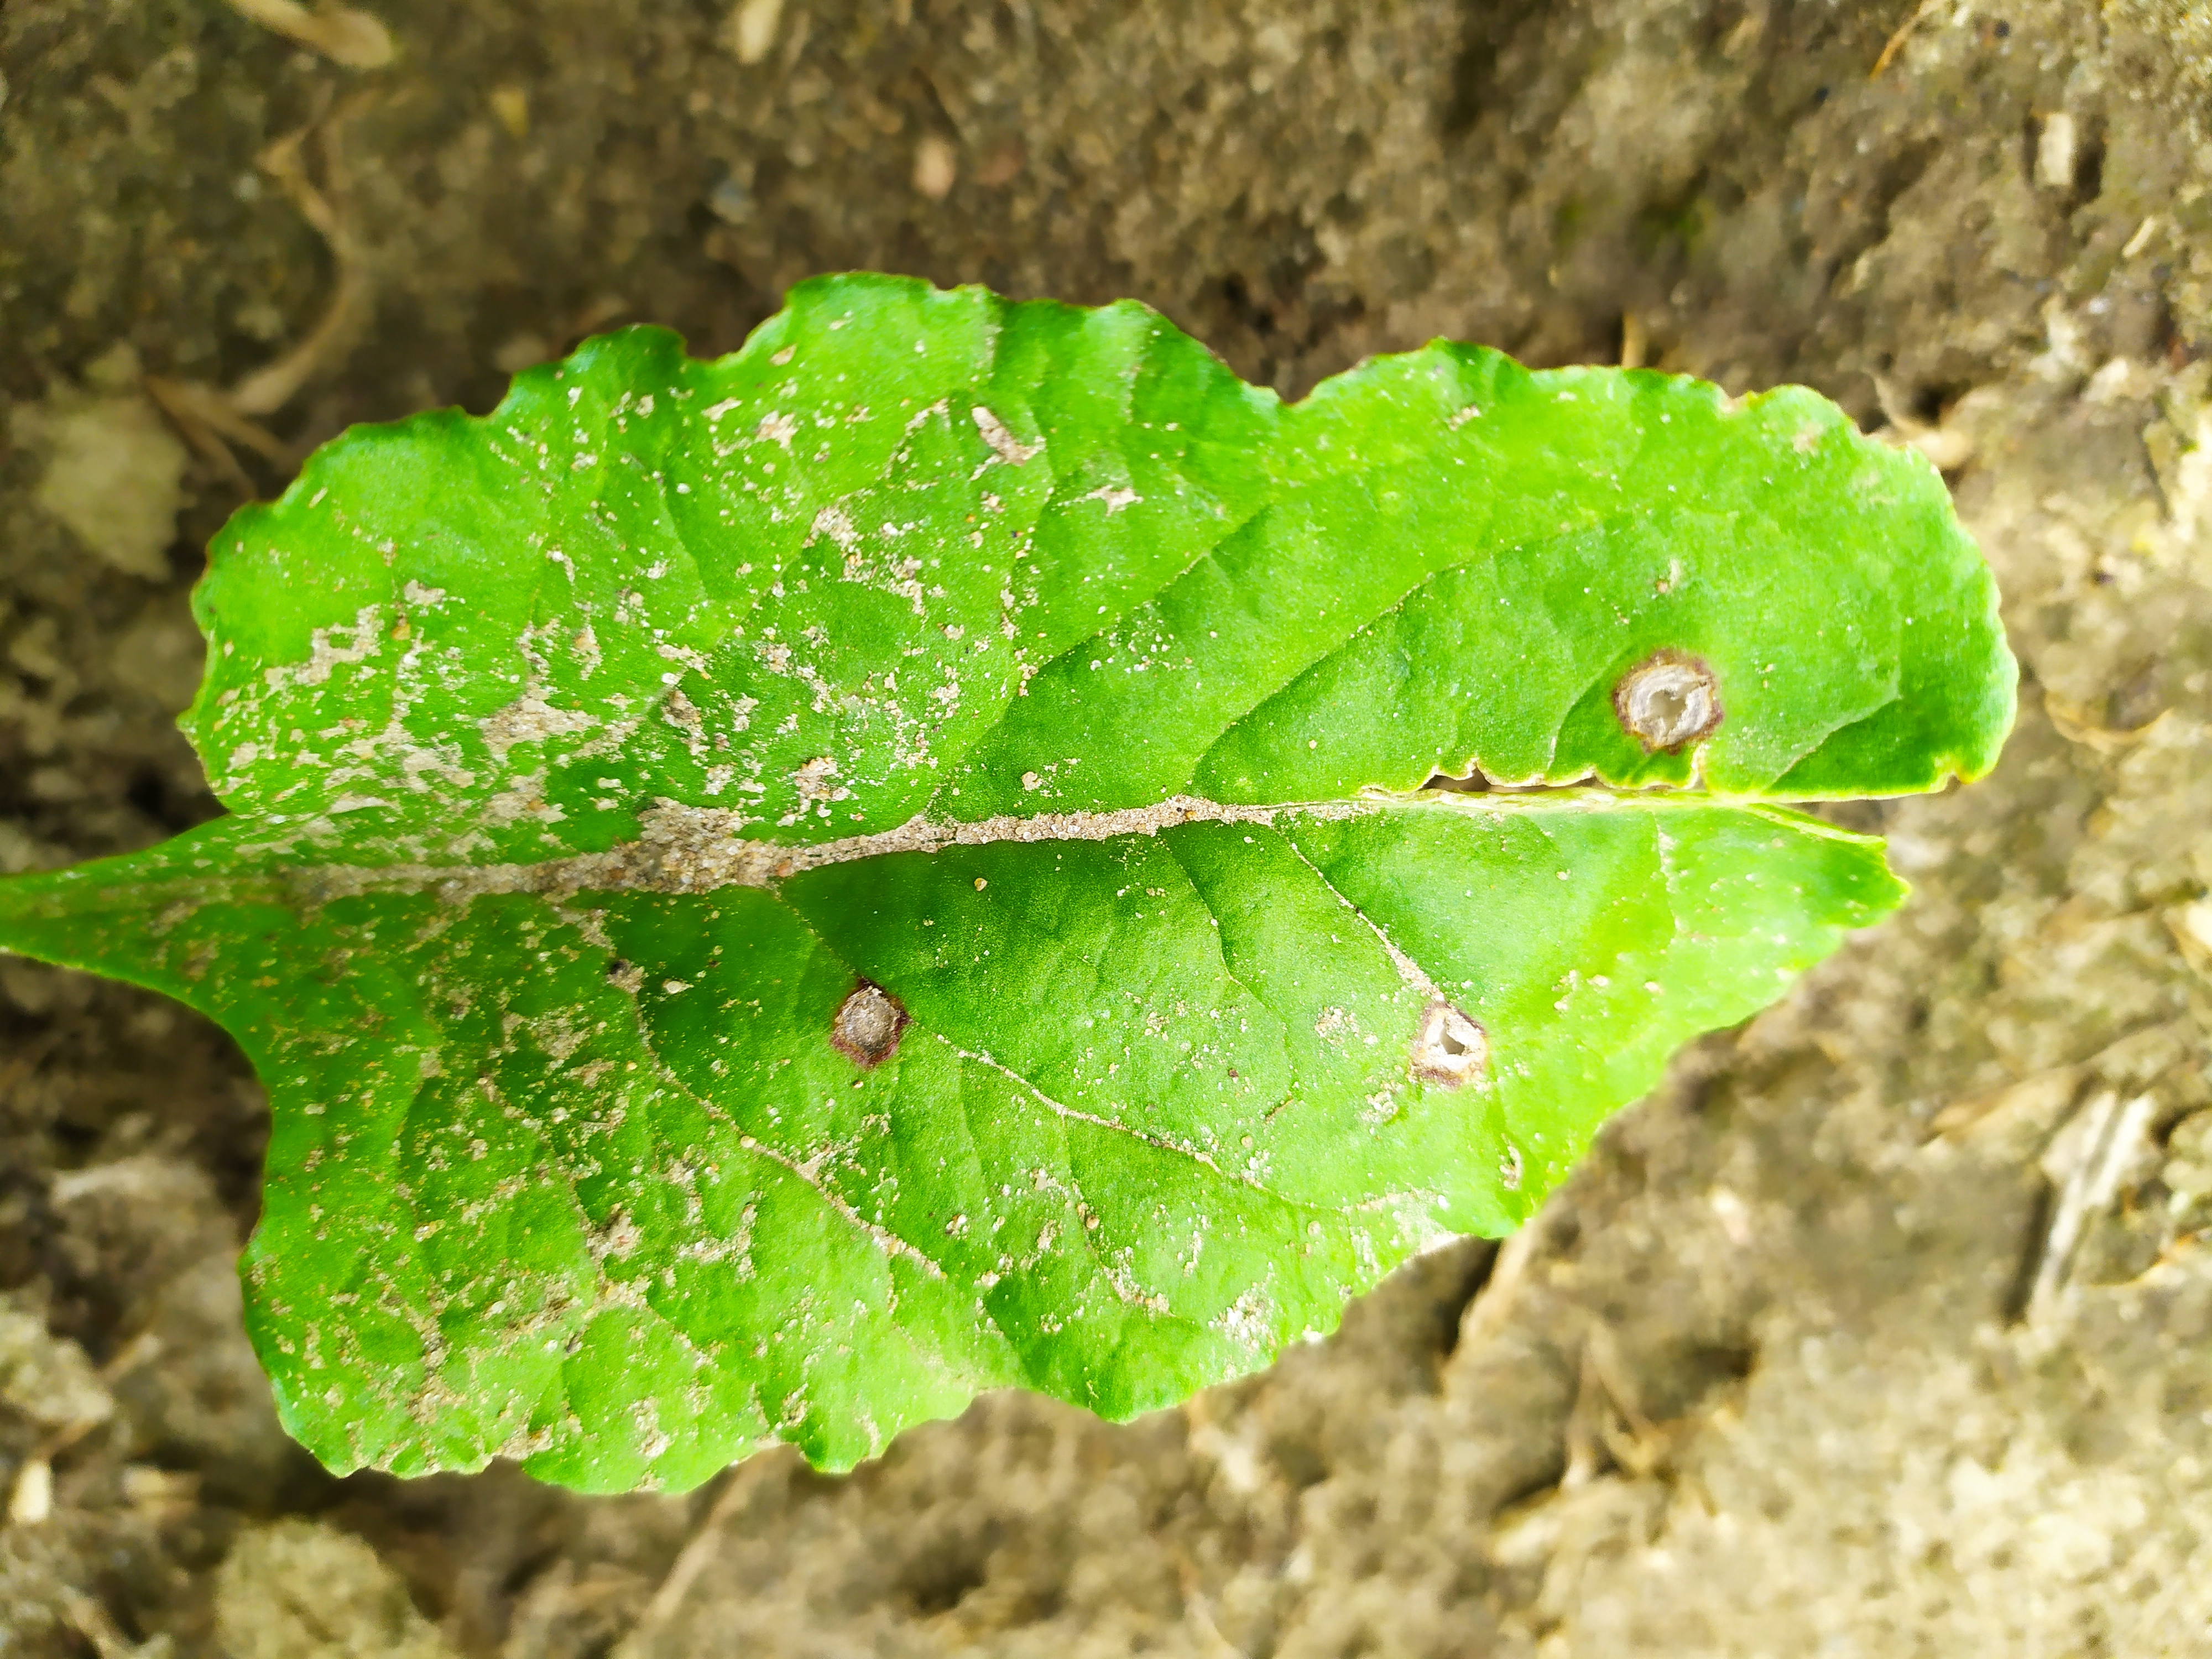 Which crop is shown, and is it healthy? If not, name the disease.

beet, cercospora
